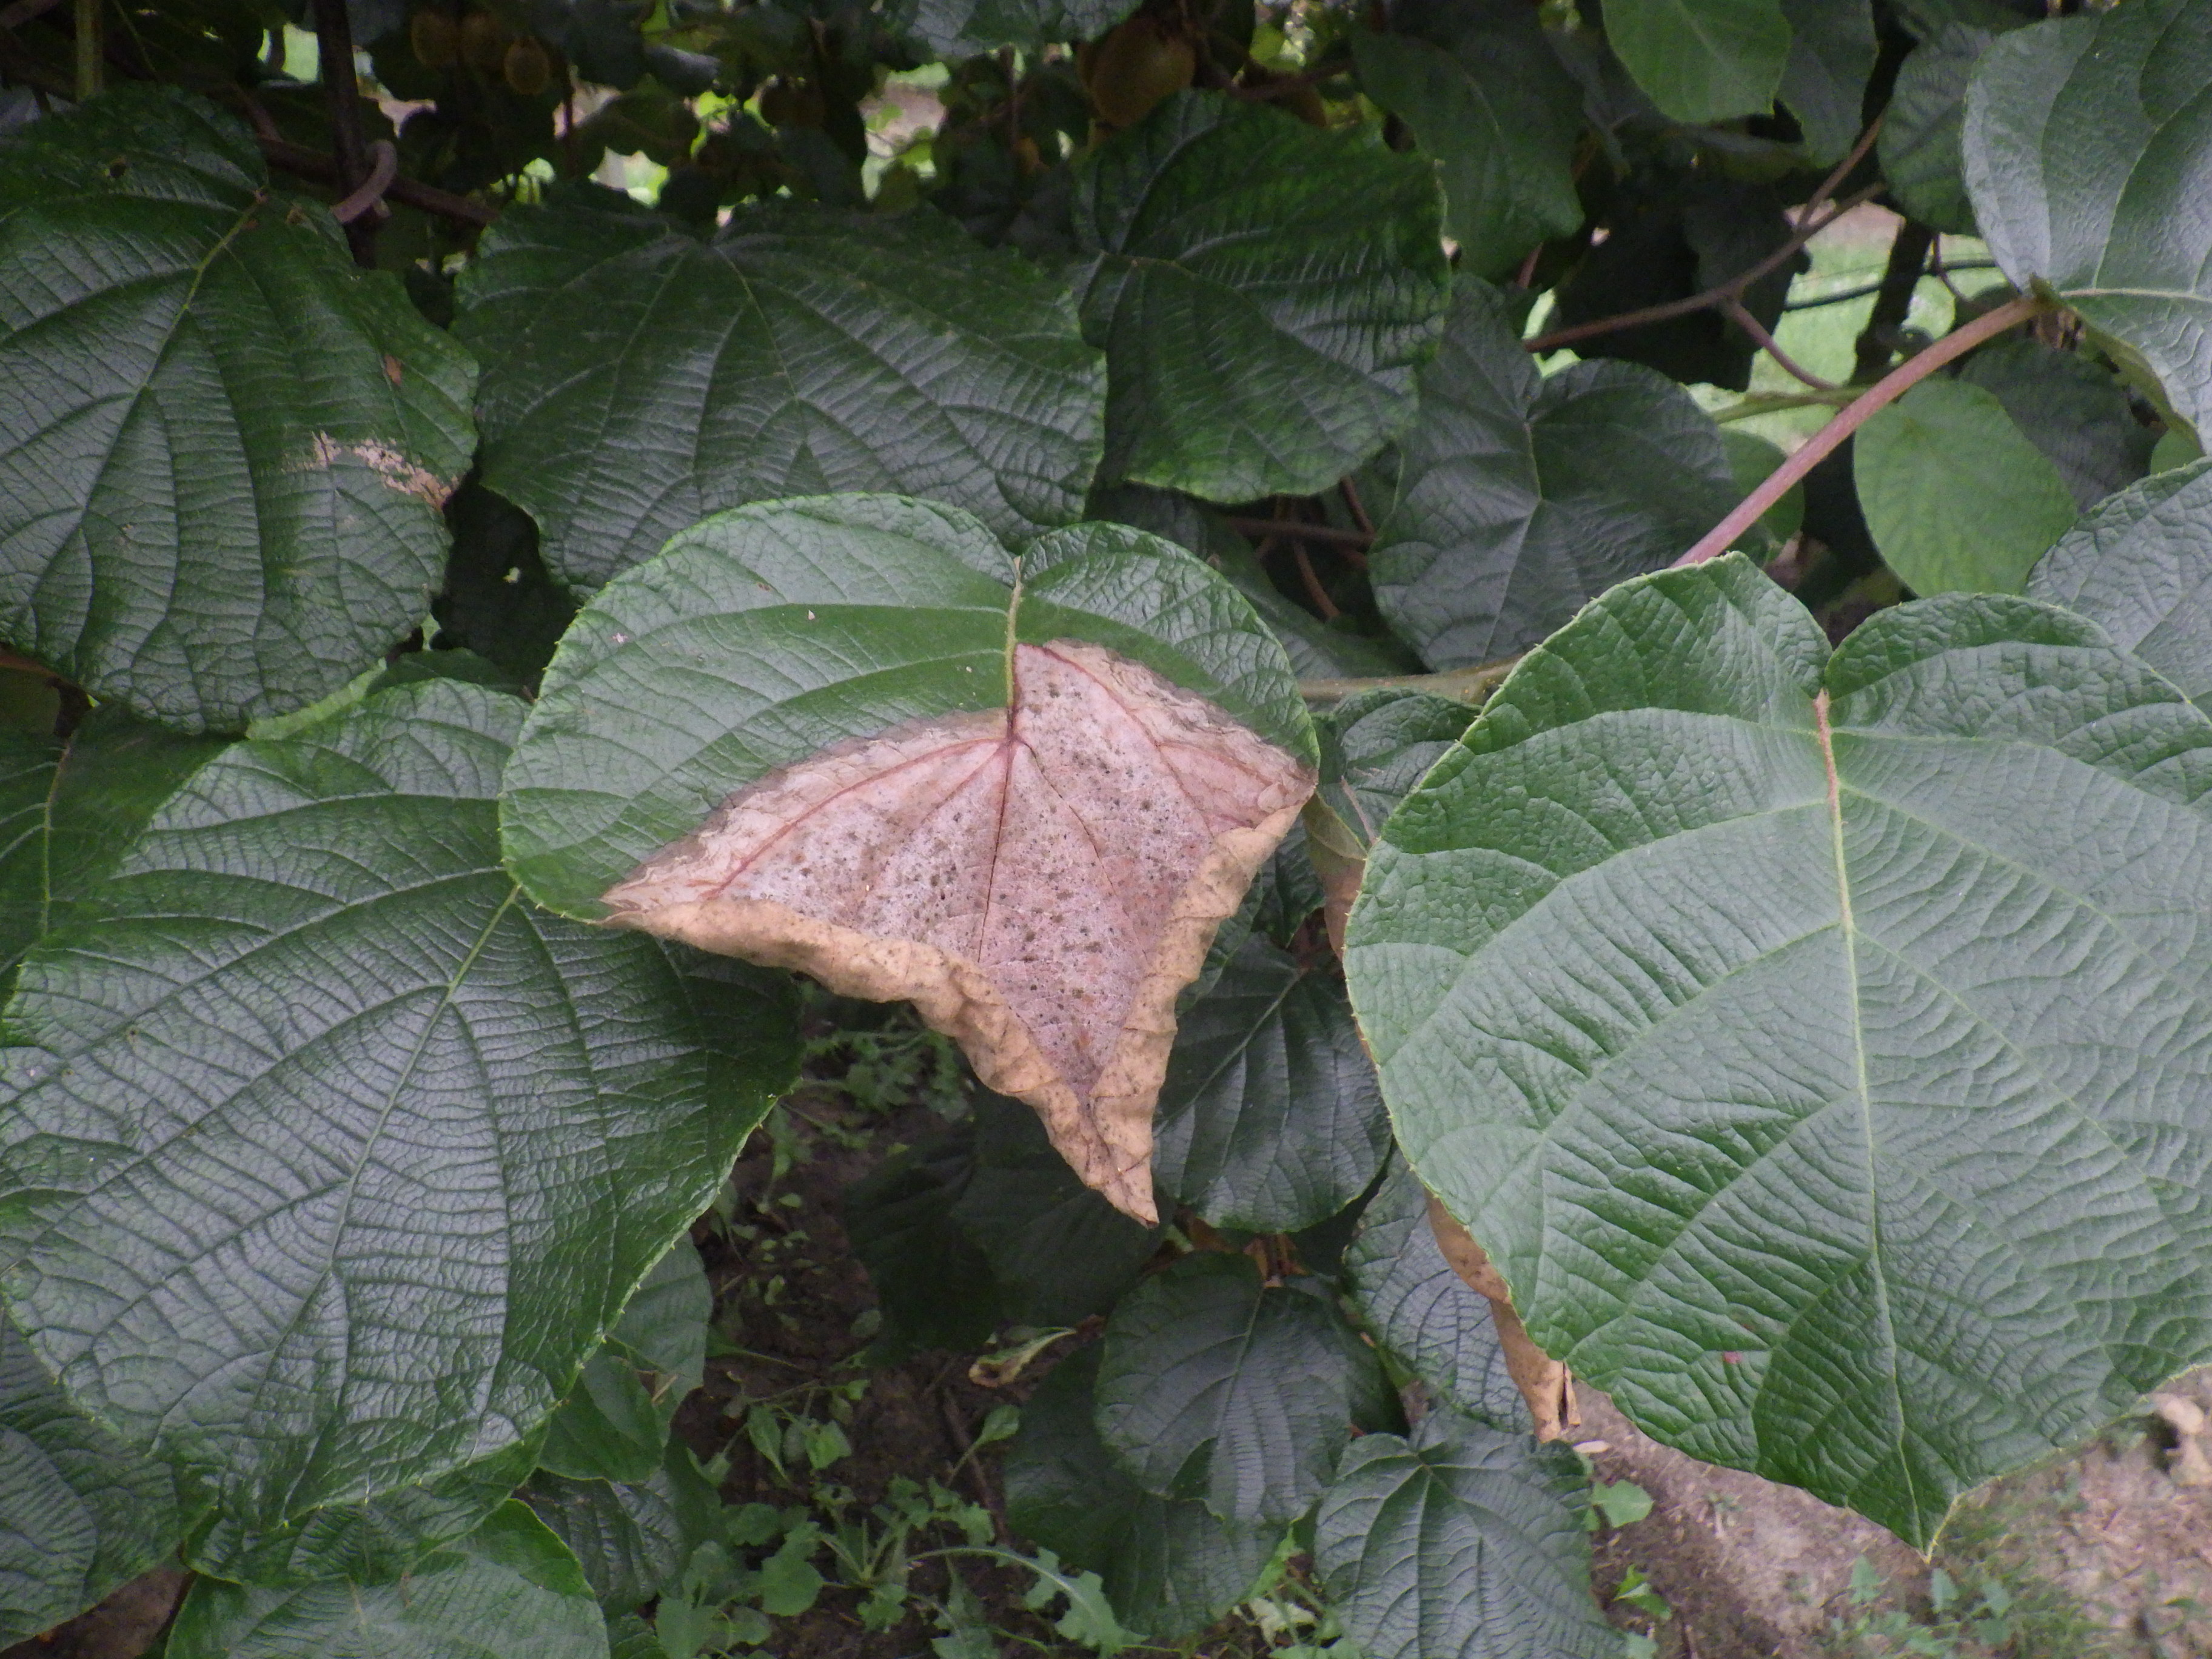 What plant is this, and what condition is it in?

kiwi, chemical damage, heat damage, manganese damage
